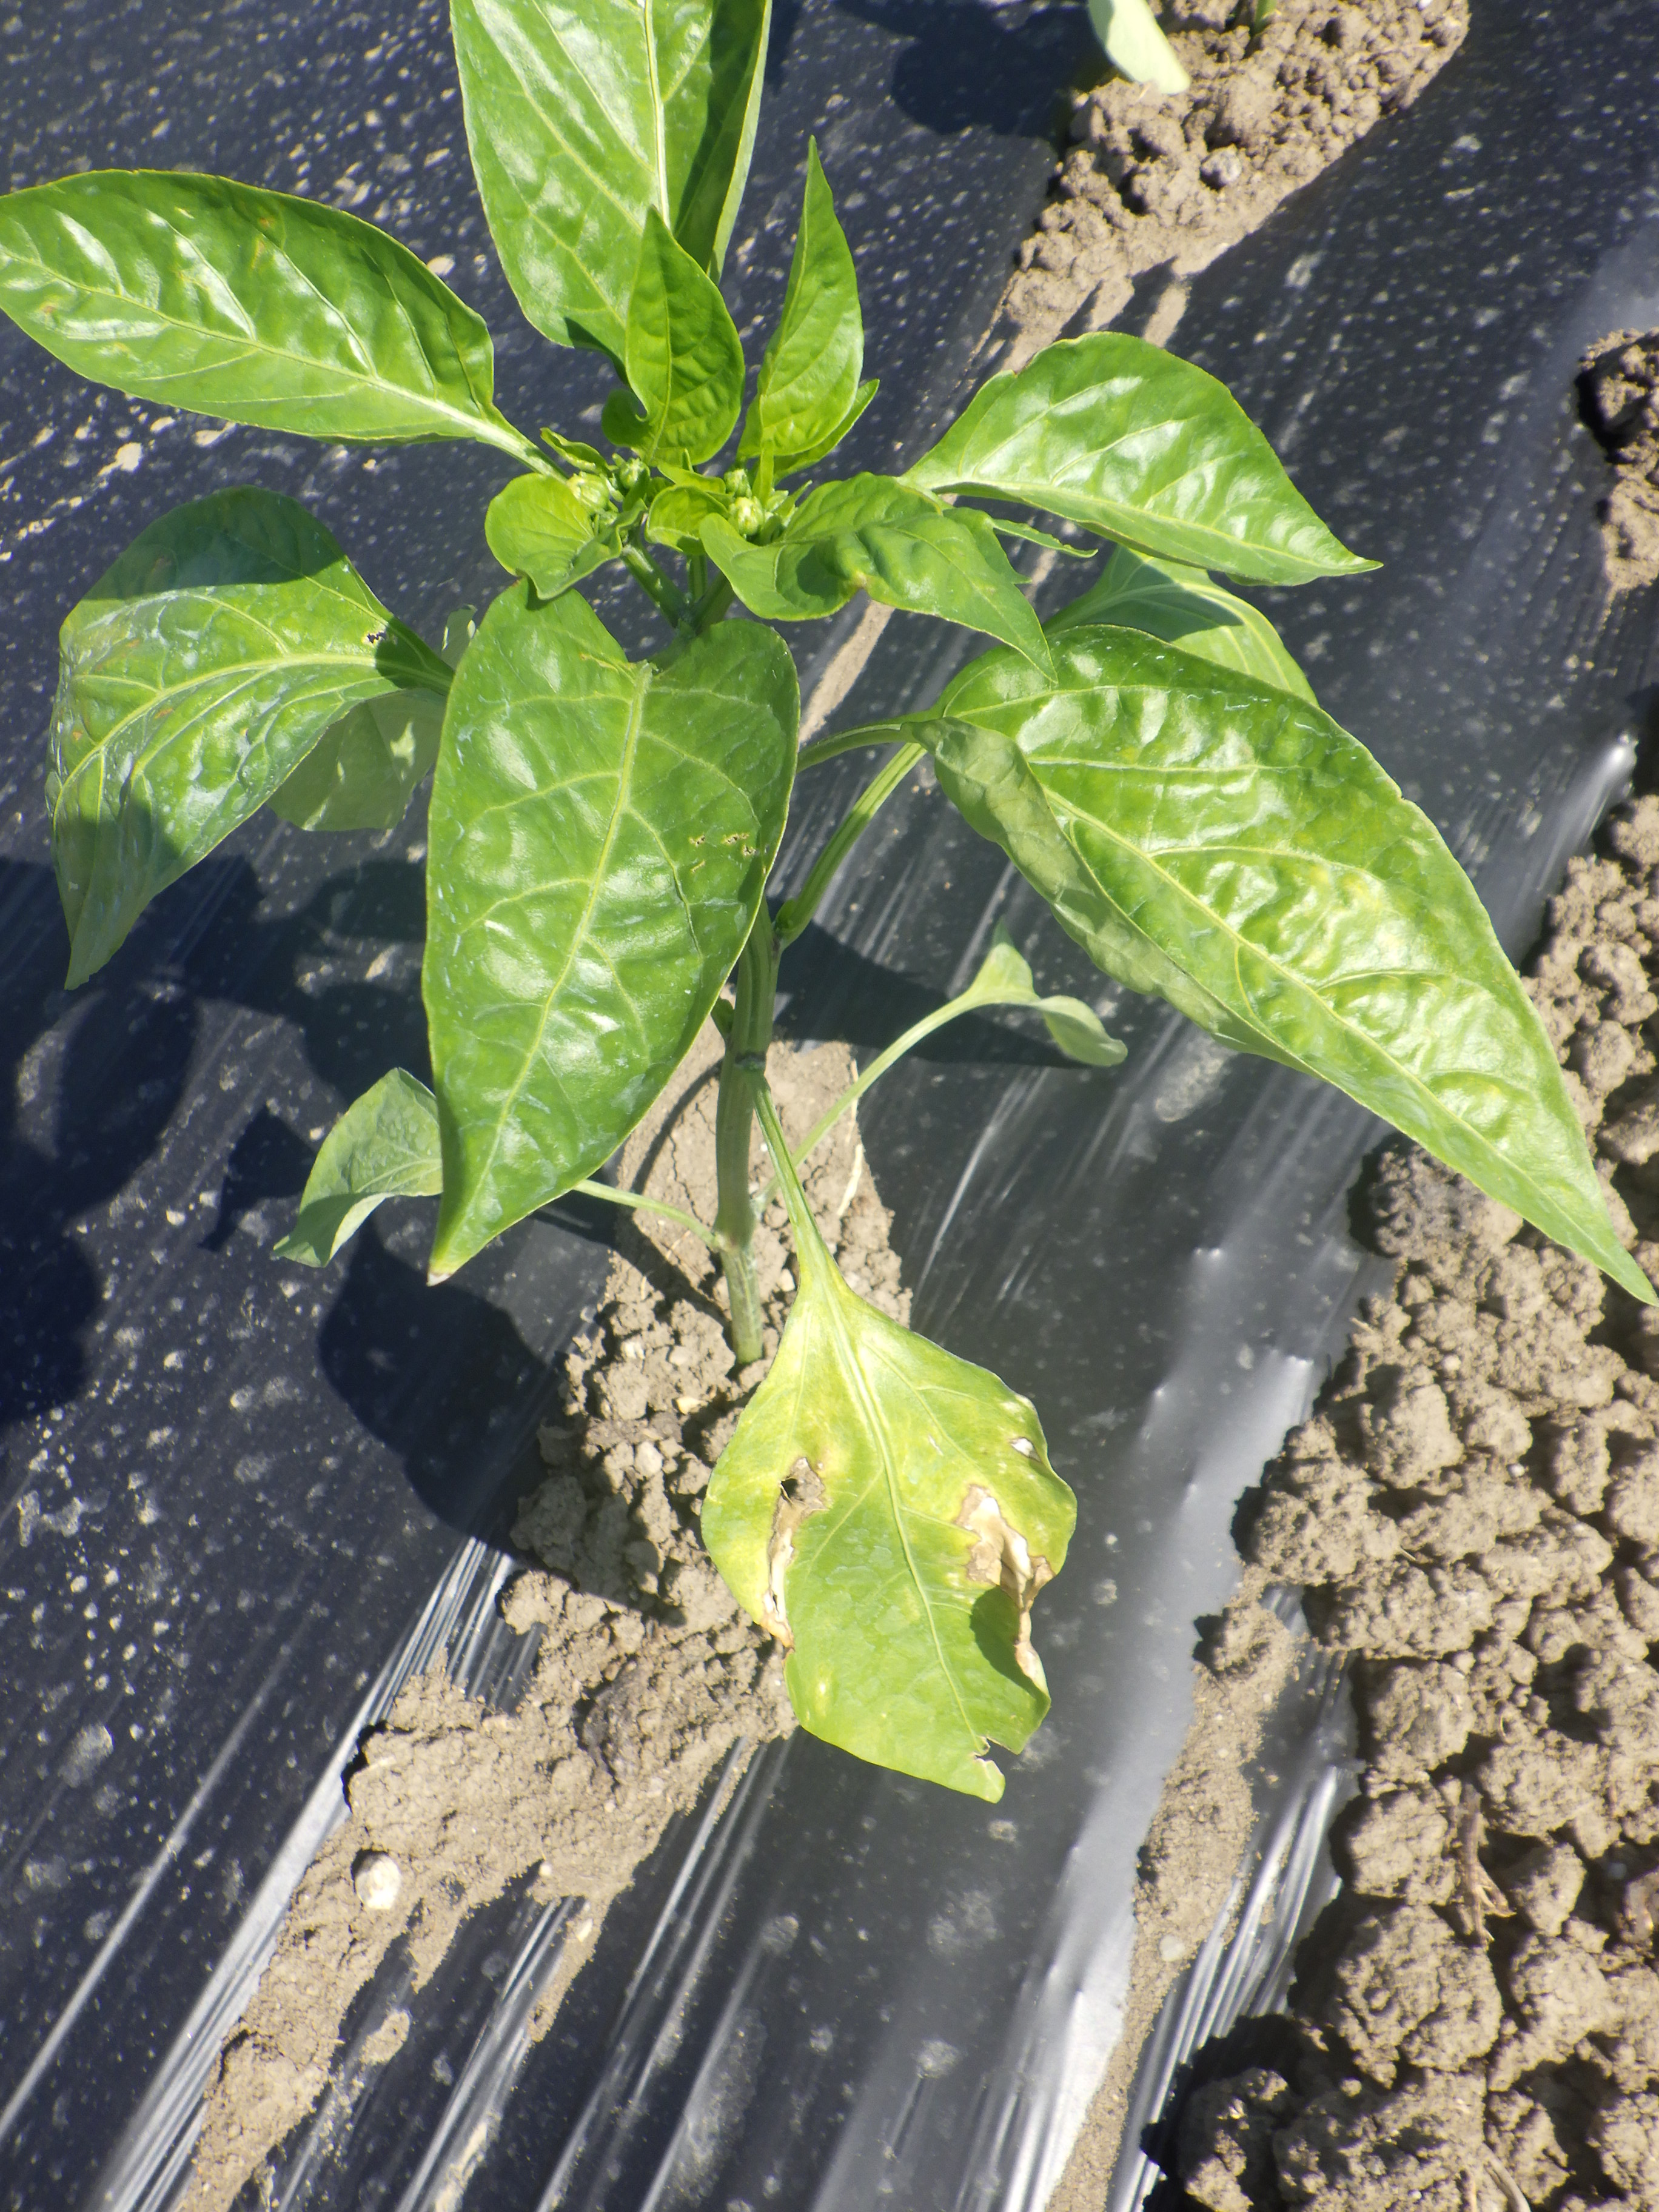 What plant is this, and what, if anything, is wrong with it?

bell pepper, aphids, nutrient deficiency, unknown
